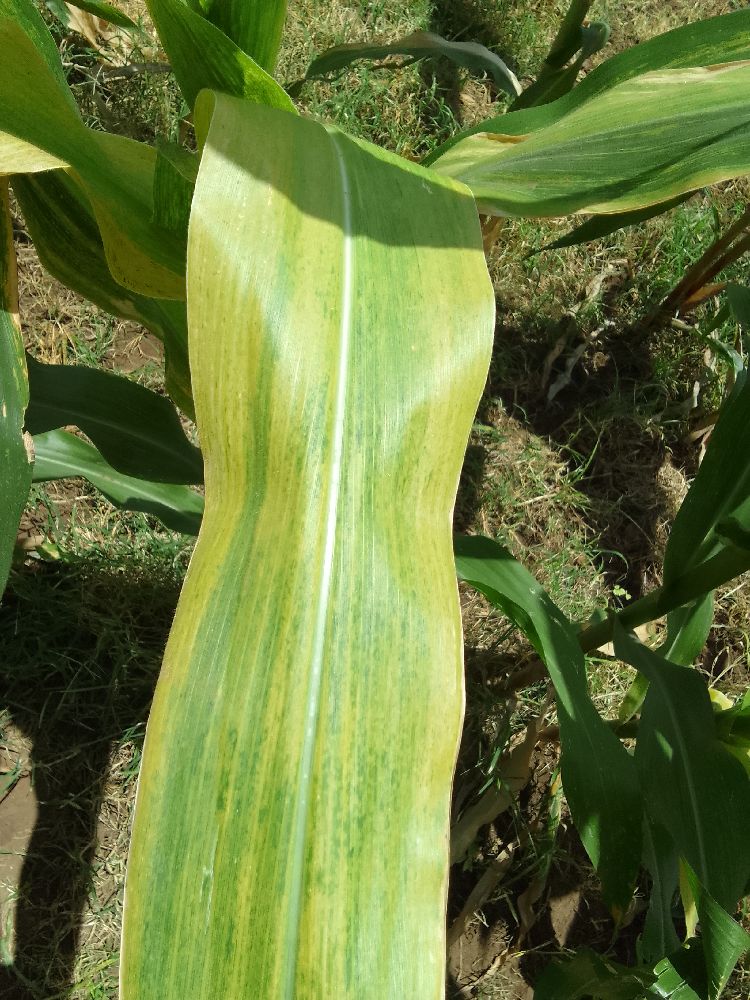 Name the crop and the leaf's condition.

maize, maize lethal necrosis
